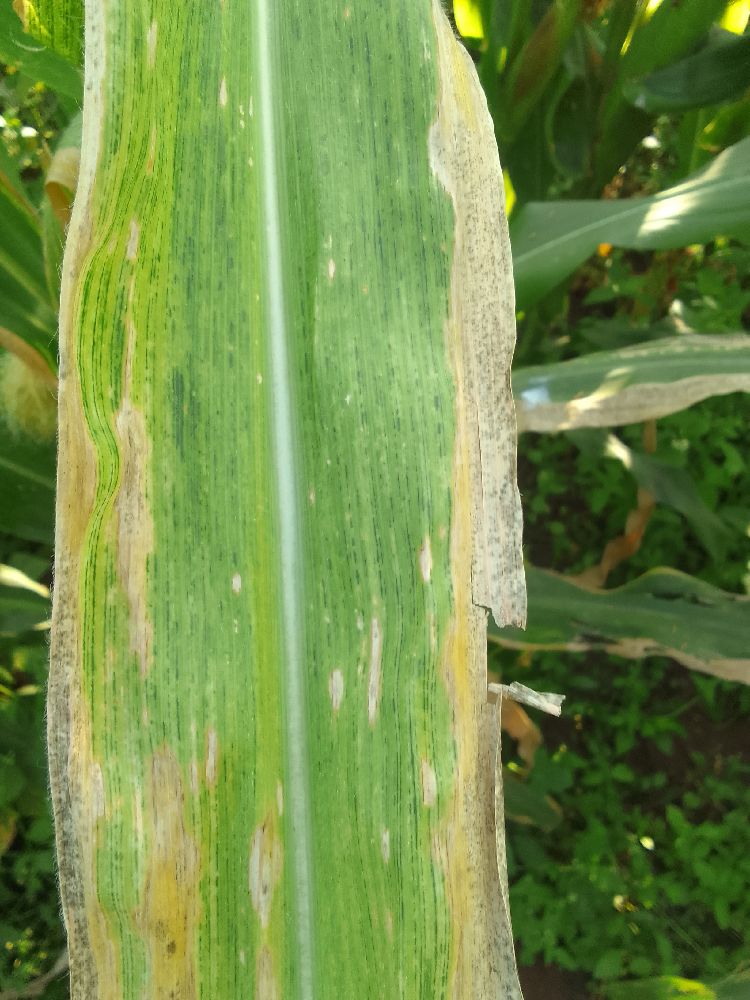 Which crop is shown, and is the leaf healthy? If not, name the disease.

maize, maize lethal necrosis
